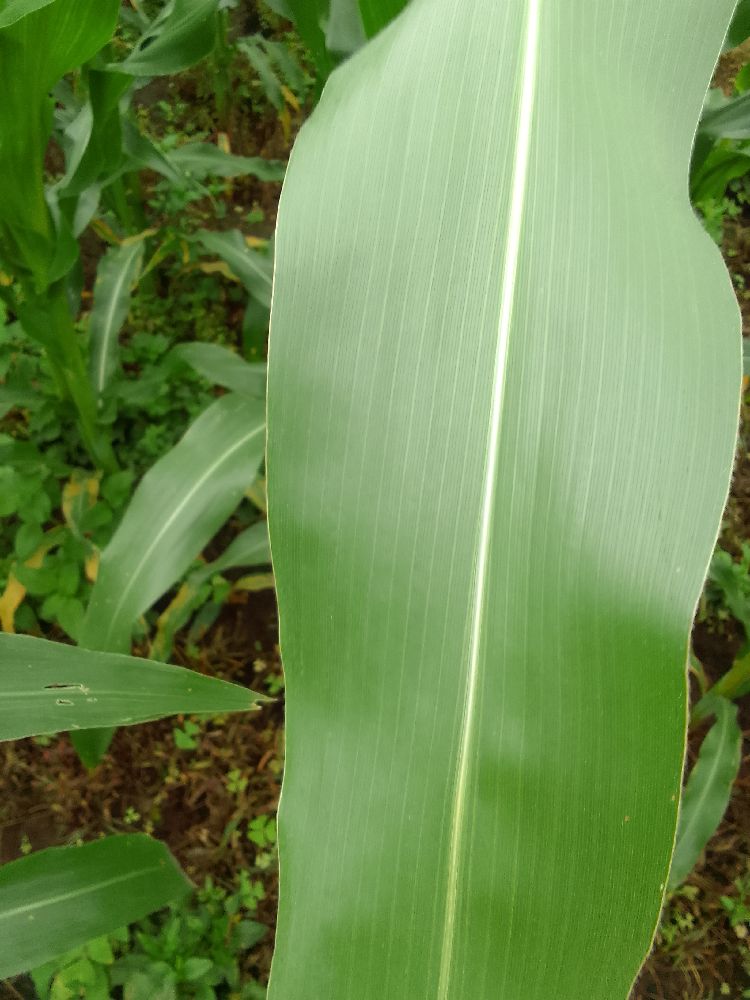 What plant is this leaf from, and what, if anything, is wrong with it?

maize, healthy
